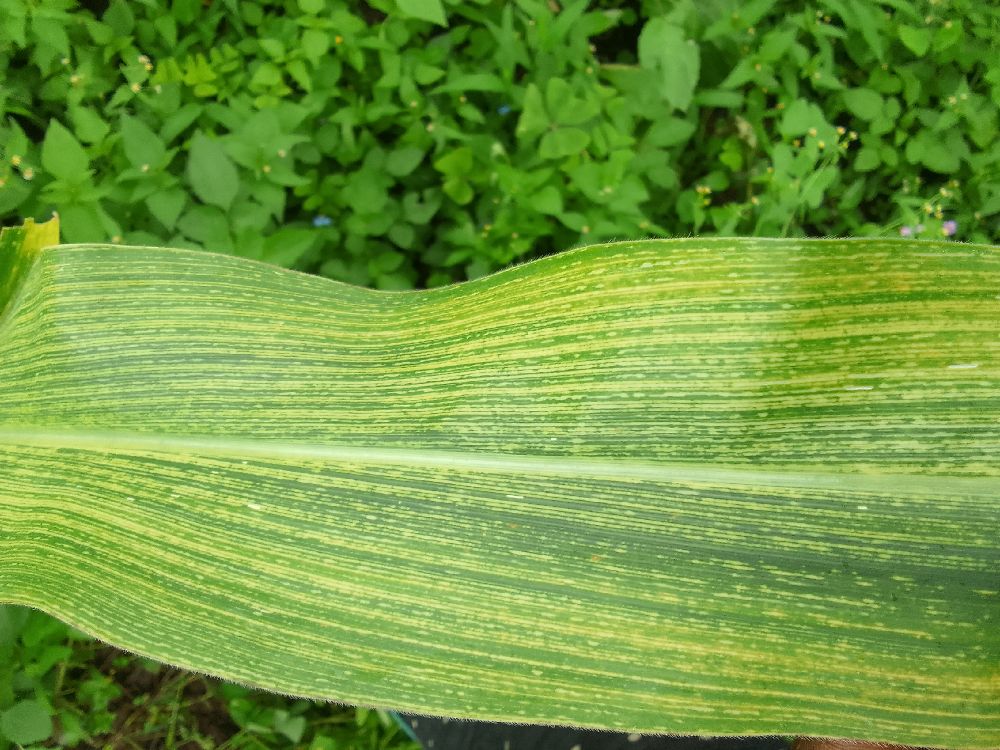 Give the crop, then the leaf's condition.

maize, maize streak virus
